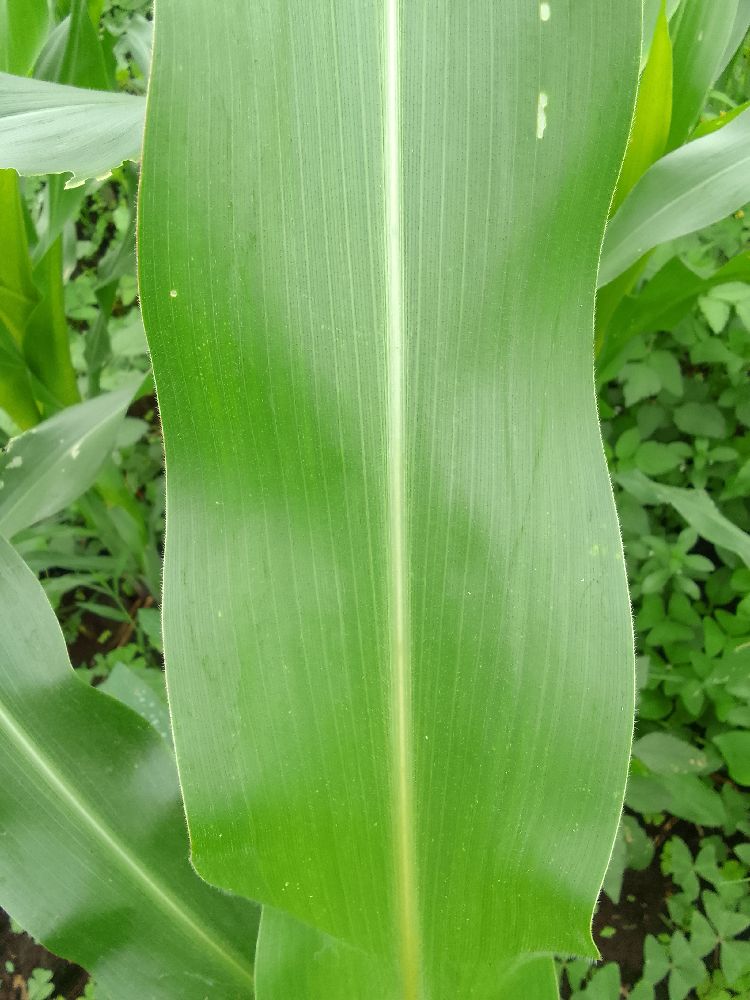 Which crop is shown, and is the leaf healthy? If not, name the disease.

maize, healthy
